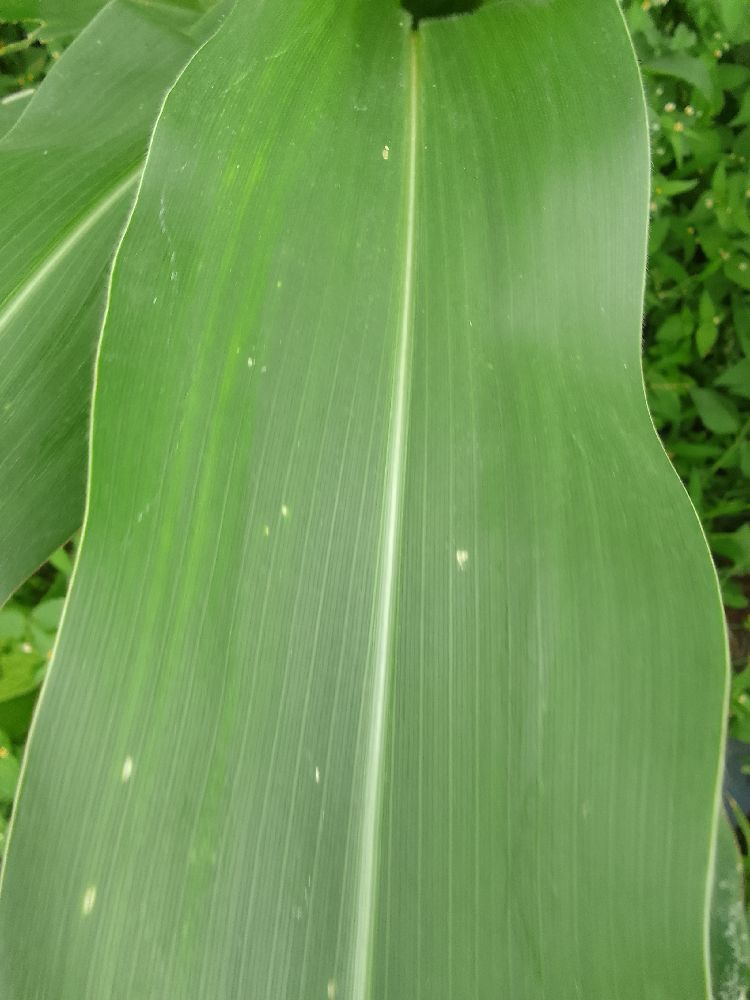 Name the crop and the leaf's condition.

maize, healthy
